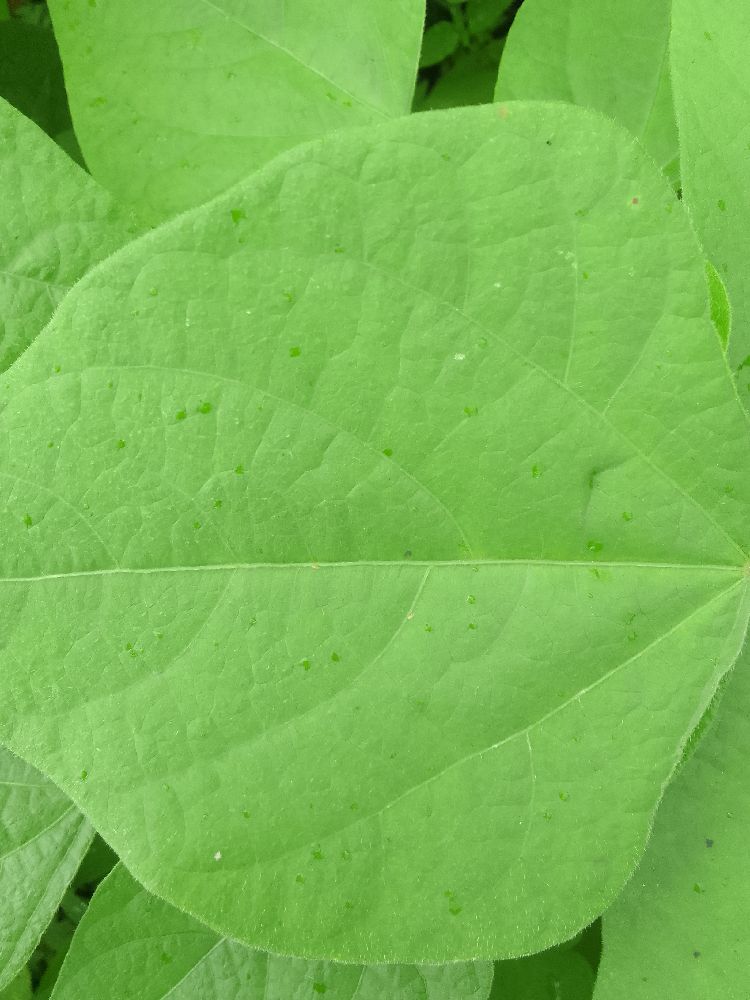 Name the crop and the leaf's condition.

common bean, healthy
